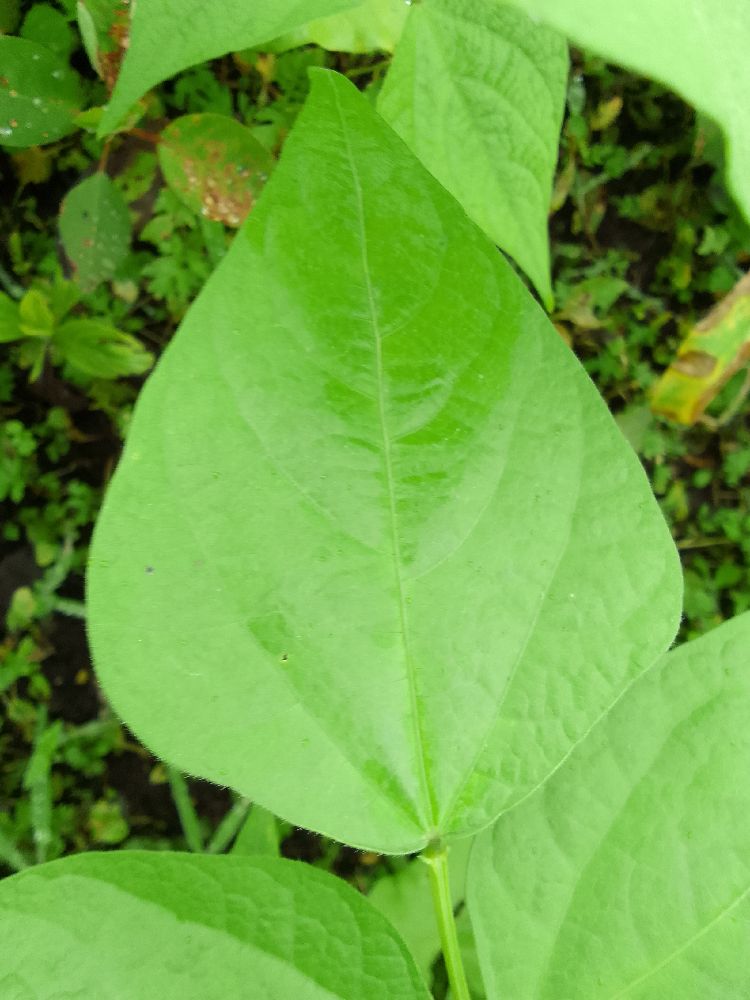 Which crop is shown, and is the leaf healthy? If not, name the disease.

common bean, healthy
